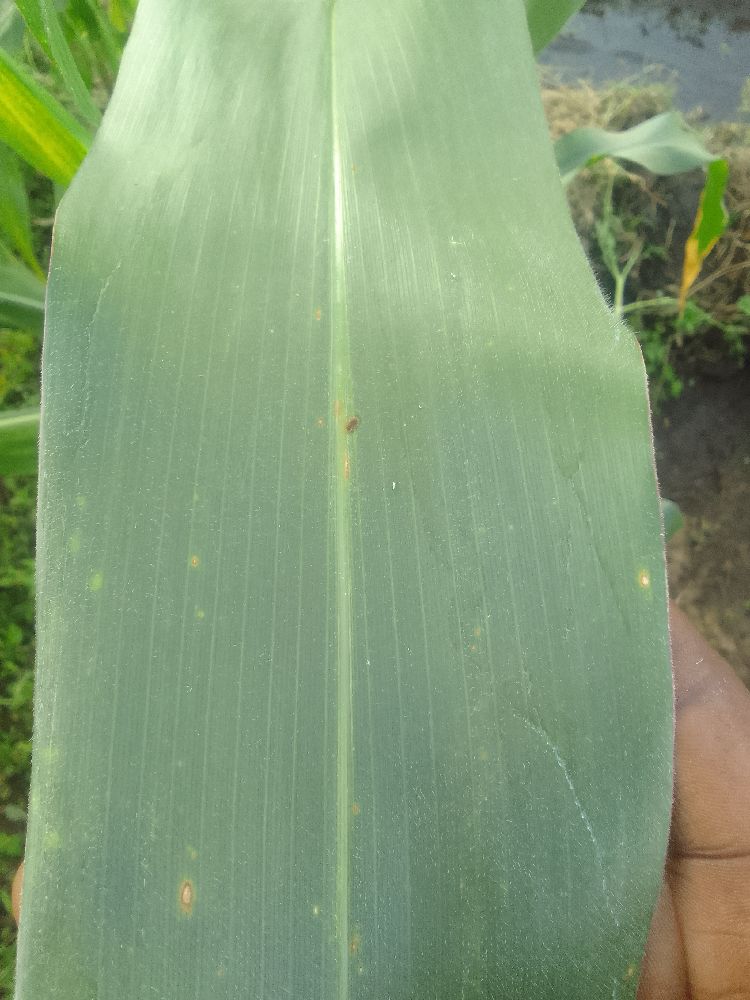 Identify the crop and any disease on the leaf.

maize, healthy
